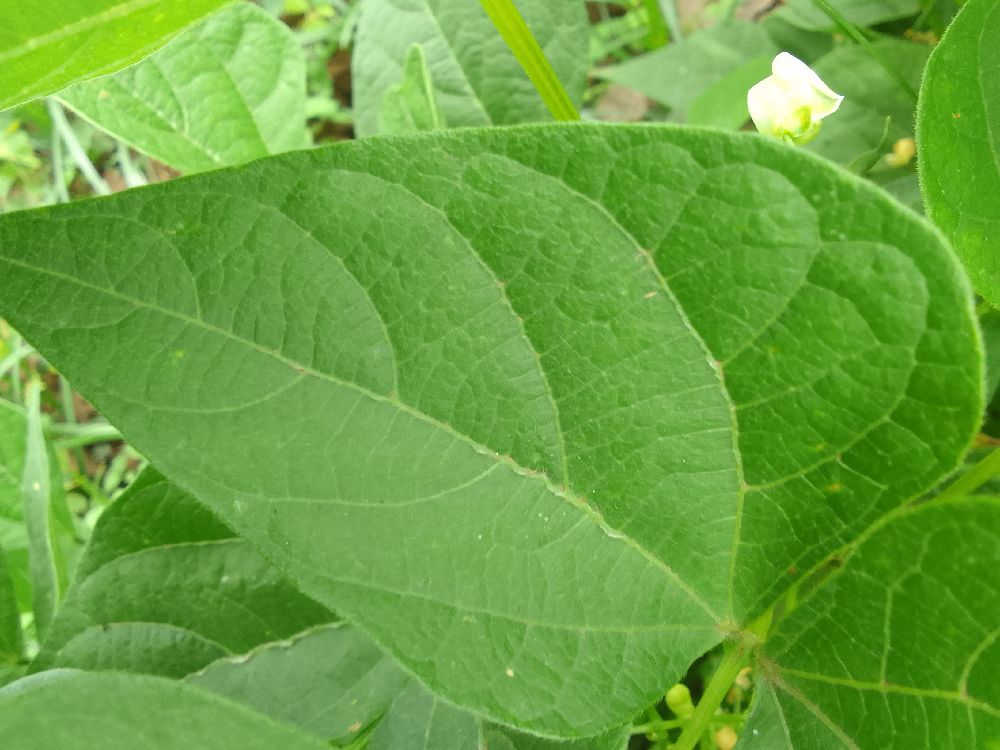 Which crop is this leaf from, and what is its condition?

common bean, healthy
